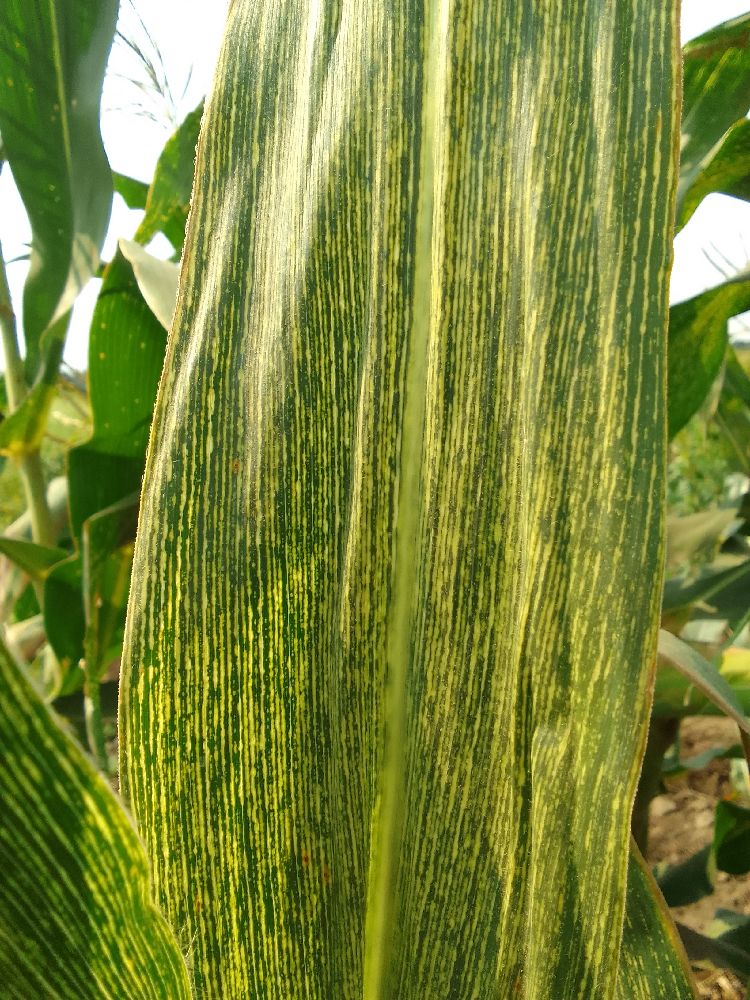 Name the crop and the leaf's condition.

maize, maize streak virus
